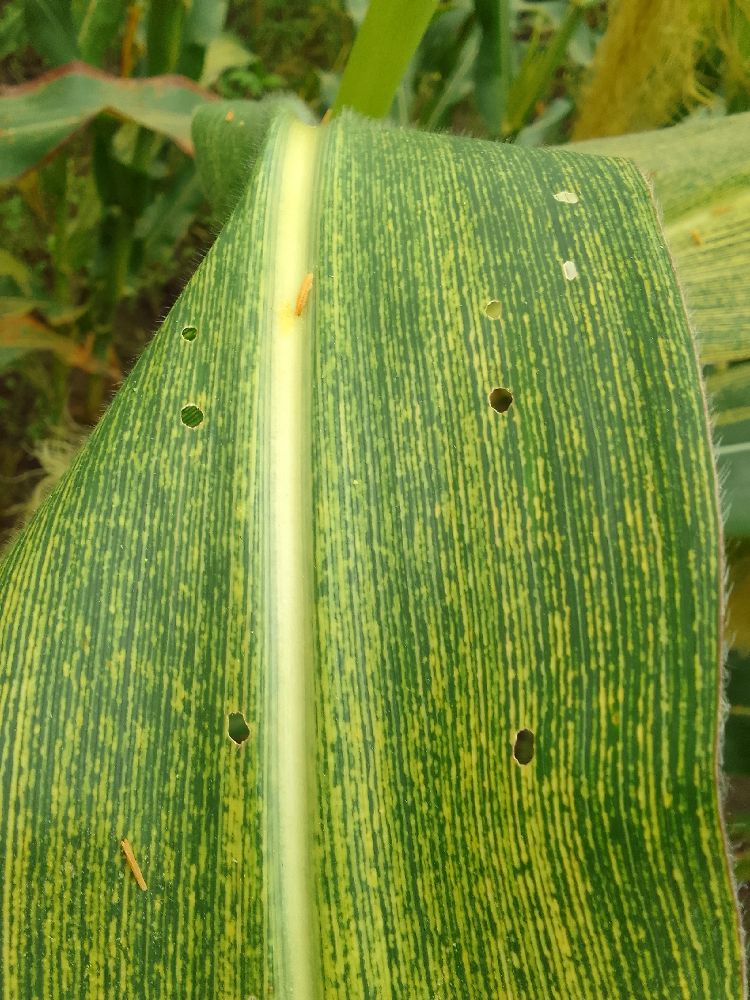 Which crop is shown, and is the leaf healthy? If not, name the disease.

maize, maize streak virus
